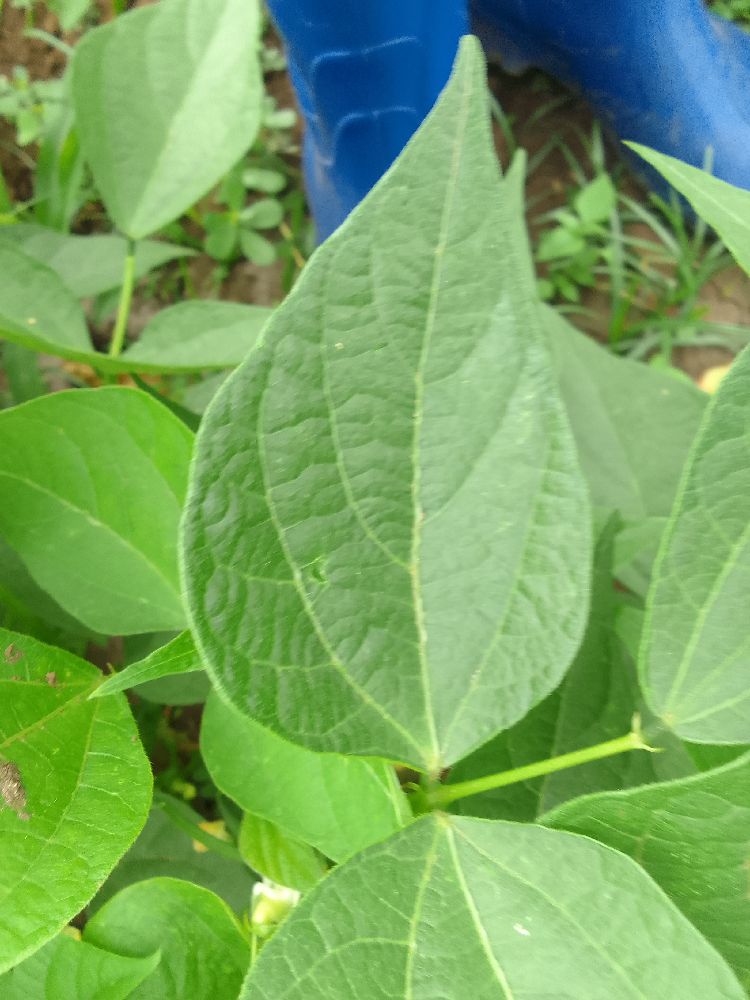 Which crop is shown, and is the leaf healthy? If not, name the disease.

common bean, healthy
